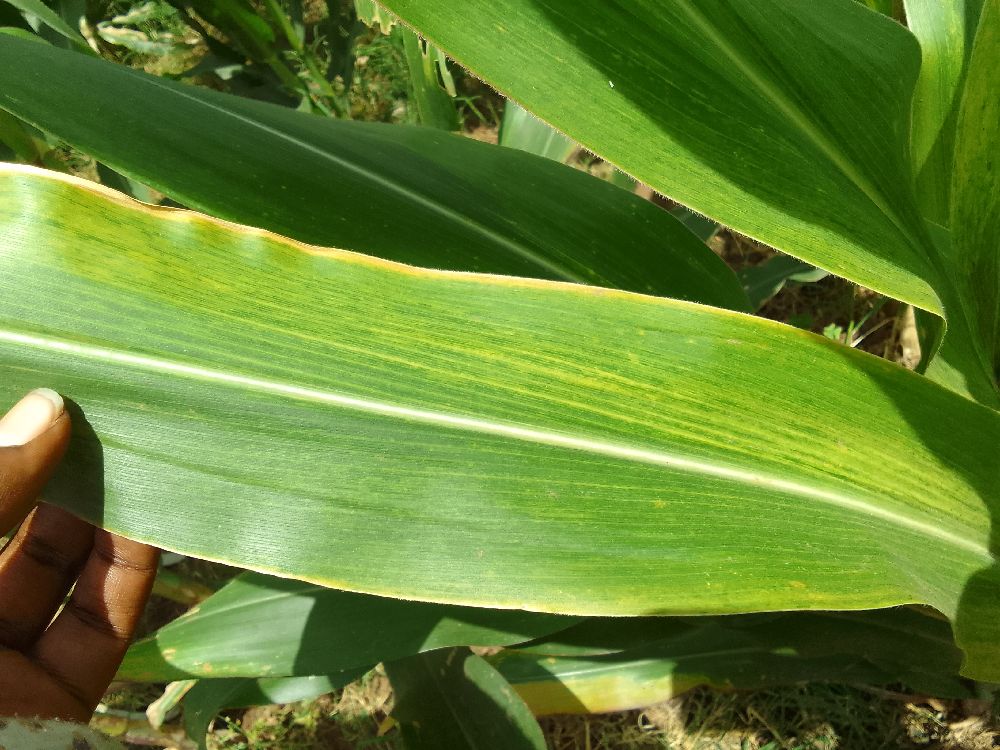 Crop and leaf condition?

maize, maize lethal necrosis
